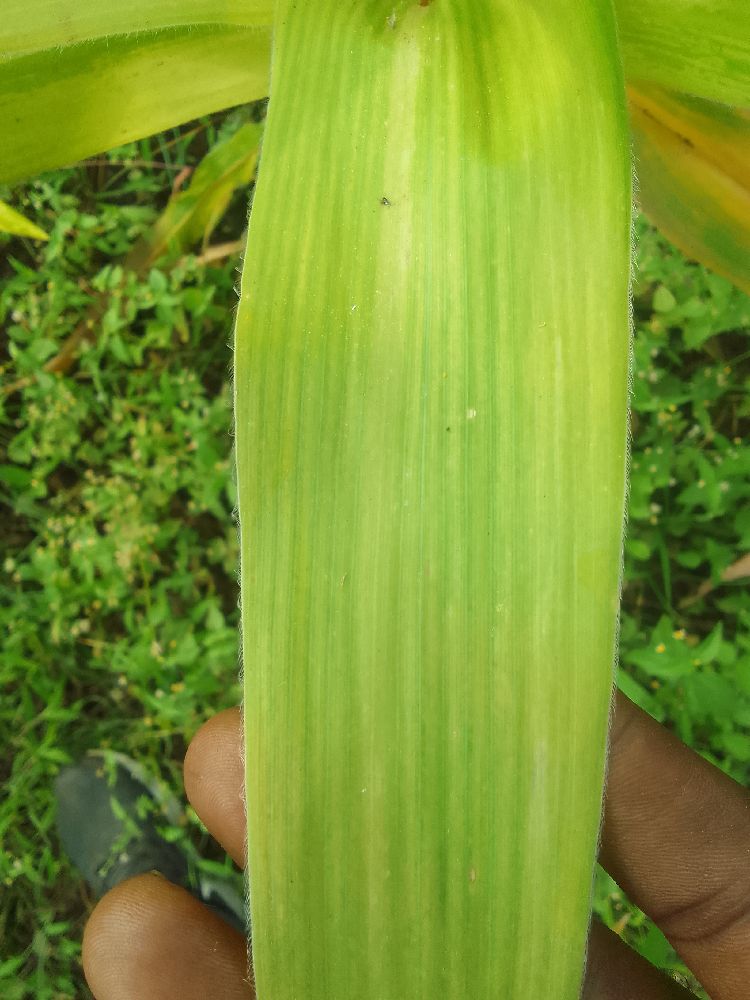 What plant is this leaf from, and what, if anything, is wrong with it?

maize, maize lethal necrosis
